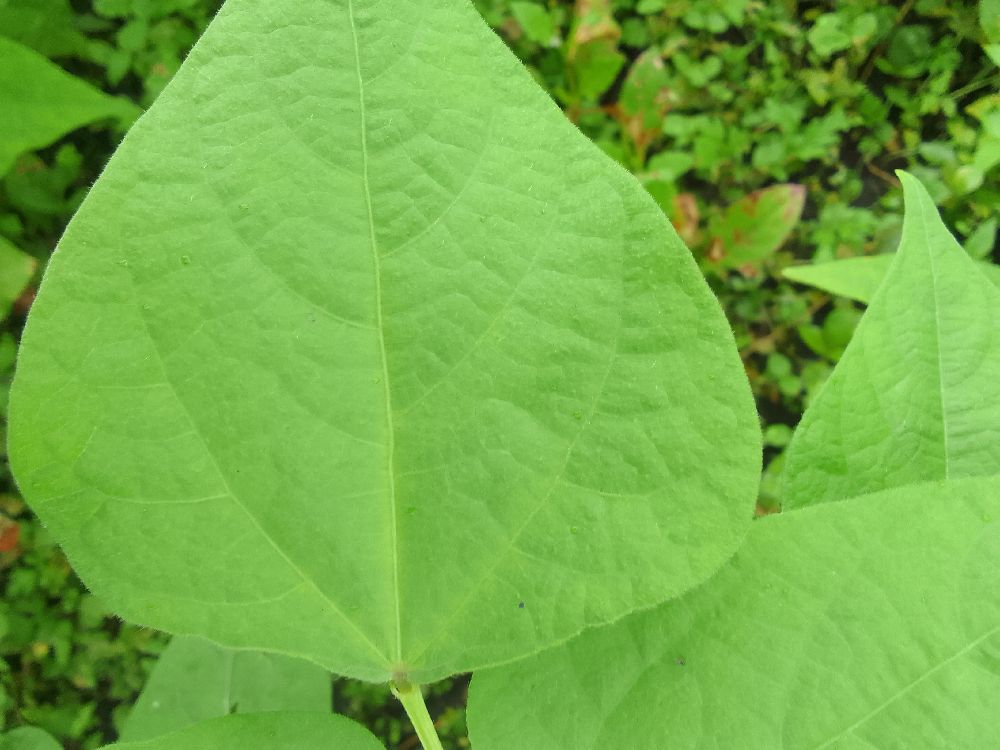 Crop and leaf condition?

common bean, healthy
